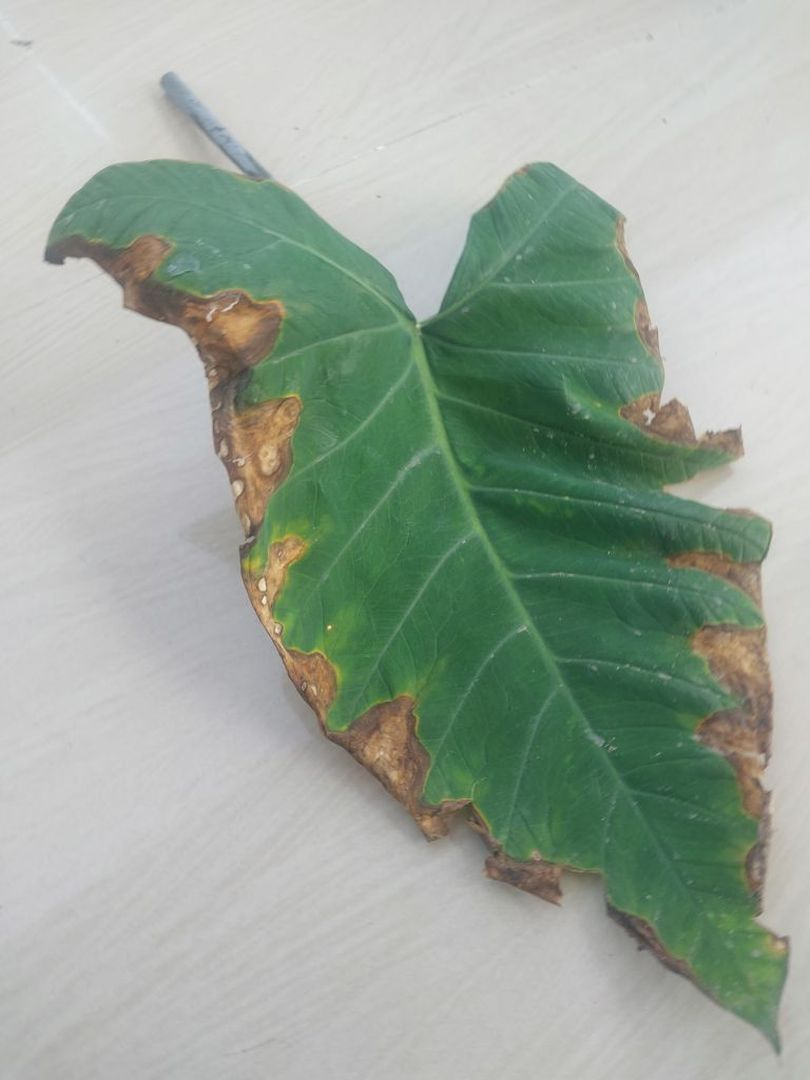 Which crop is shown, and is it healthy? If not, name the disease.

taro, leaf blight
